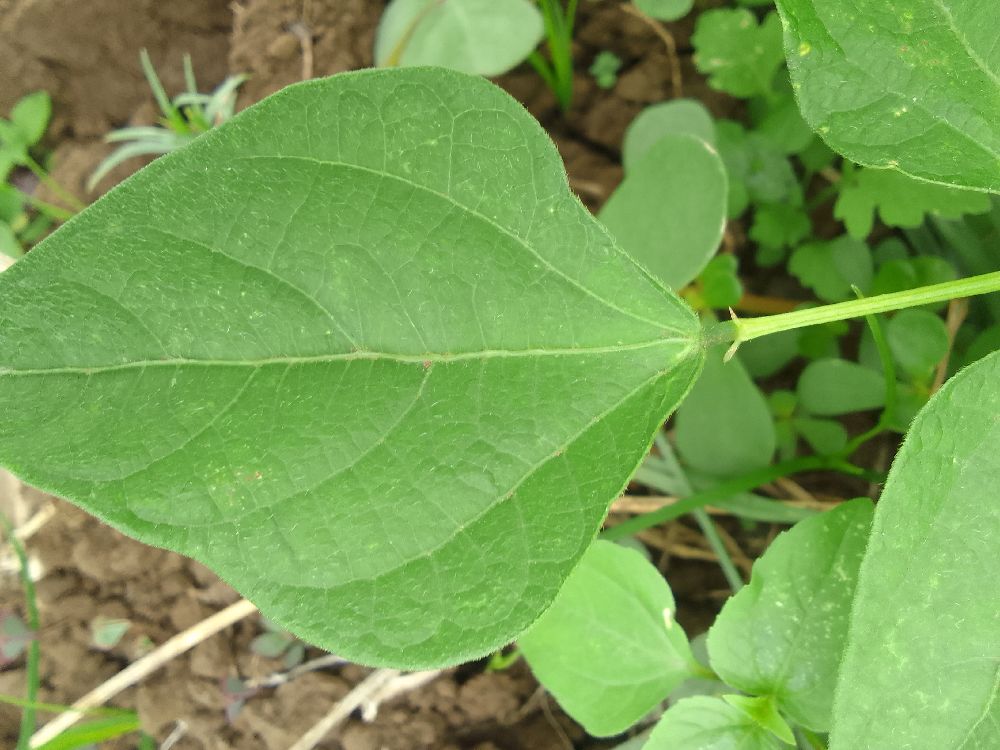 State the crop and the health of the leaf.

common bean, healthy
